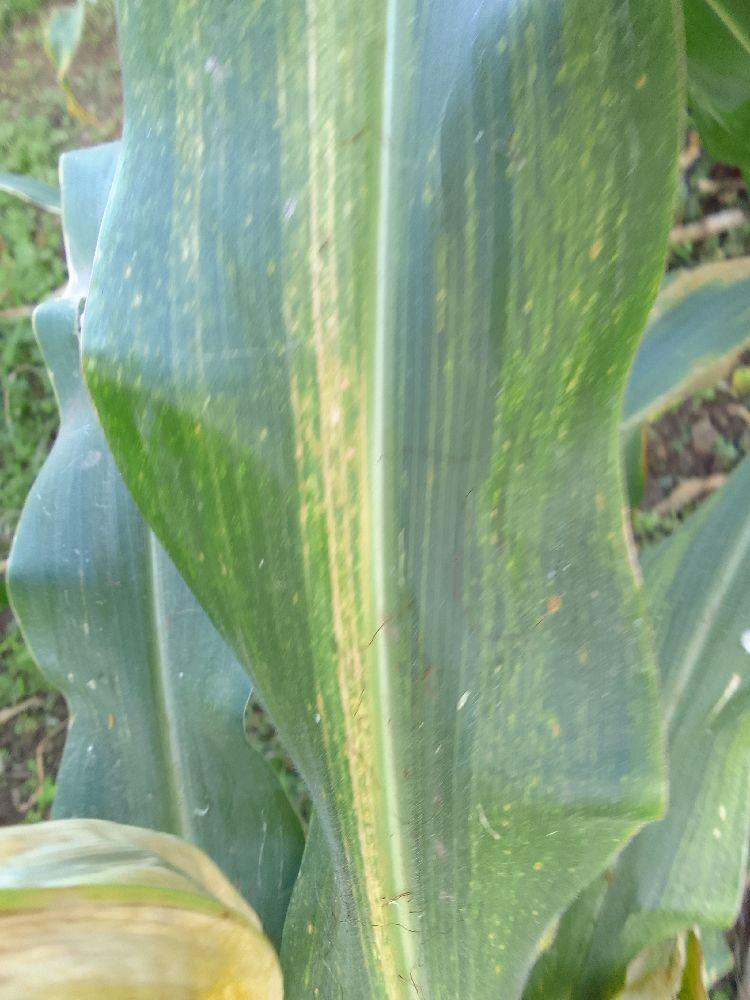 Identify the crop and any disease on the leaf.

maize, maize lethal necrosis
